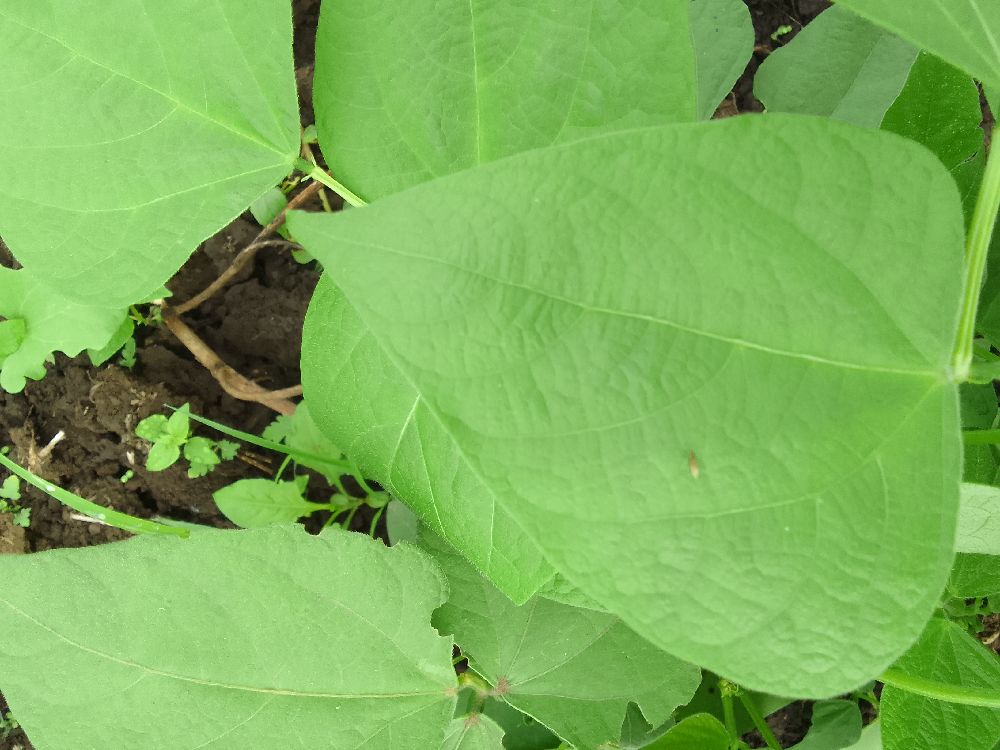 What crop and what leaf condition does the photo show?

common bean, healthy
